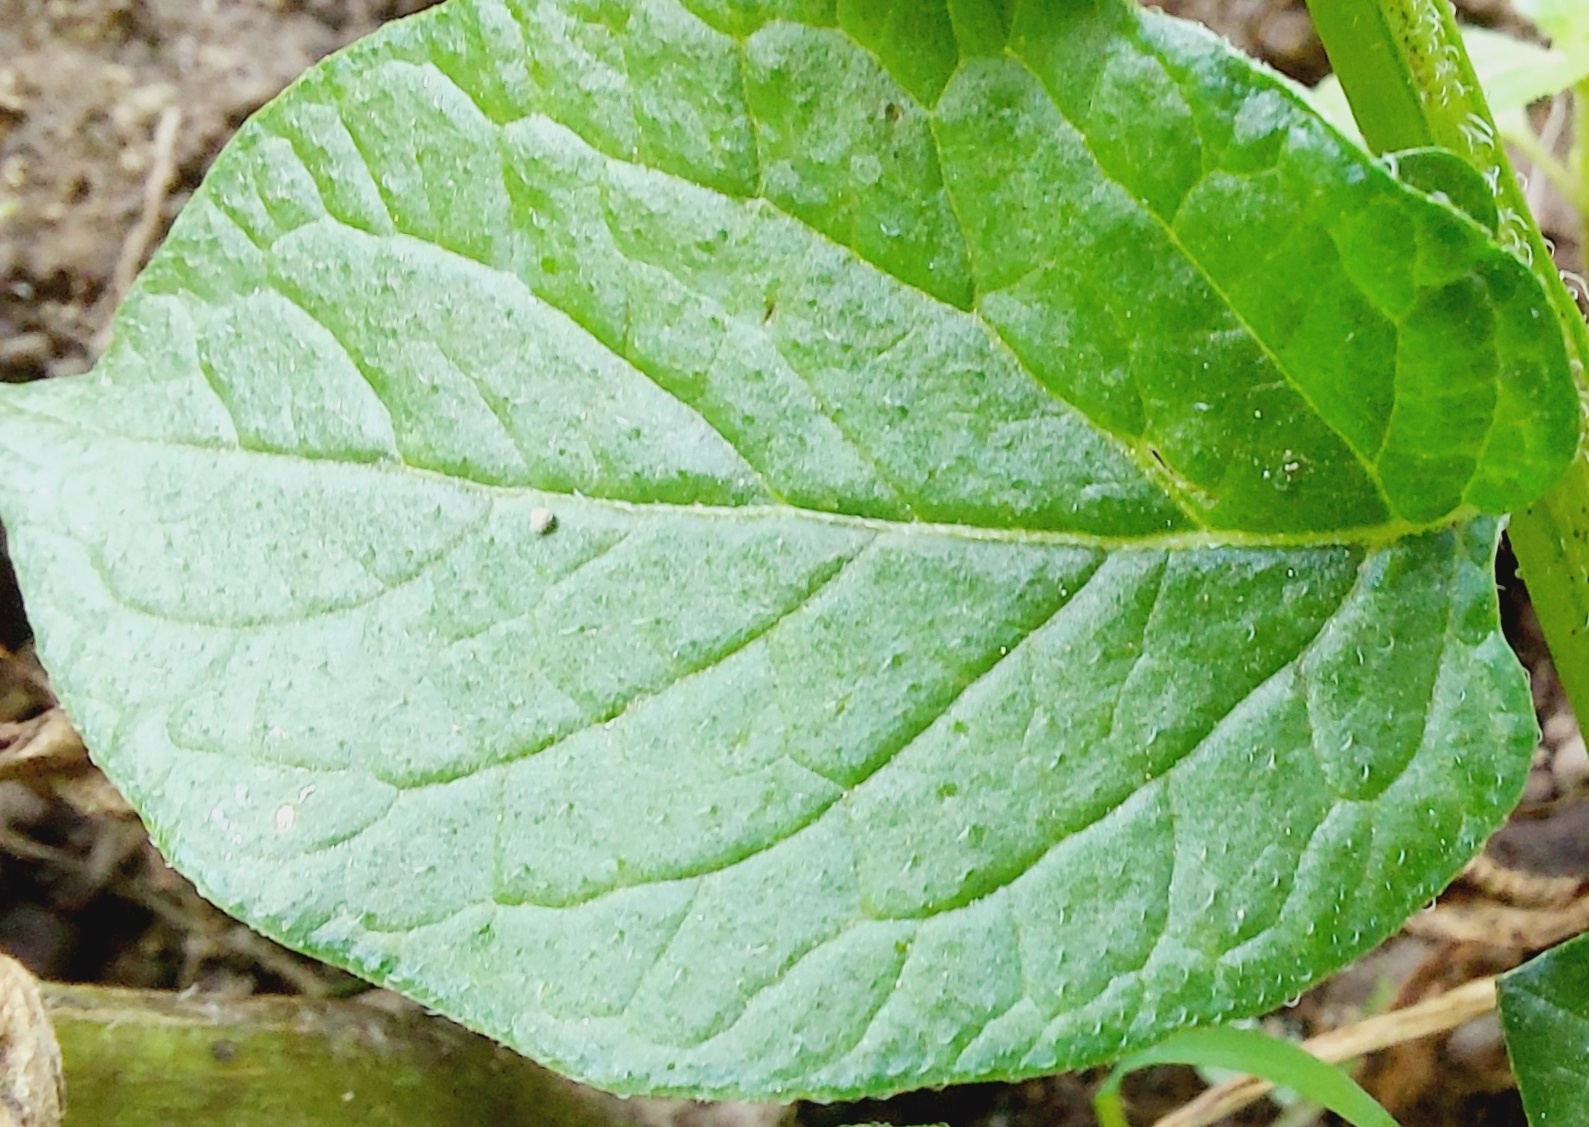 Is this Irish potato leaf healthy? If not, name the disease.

healthy
